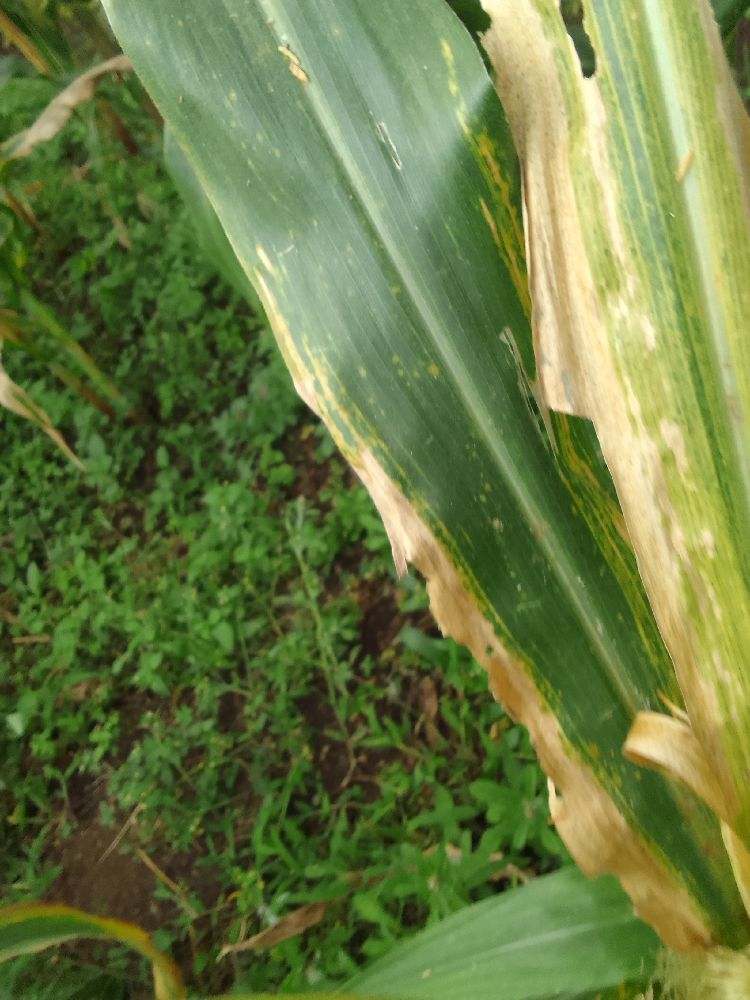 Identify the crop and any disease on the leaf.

maize, maize lethal necrosis
